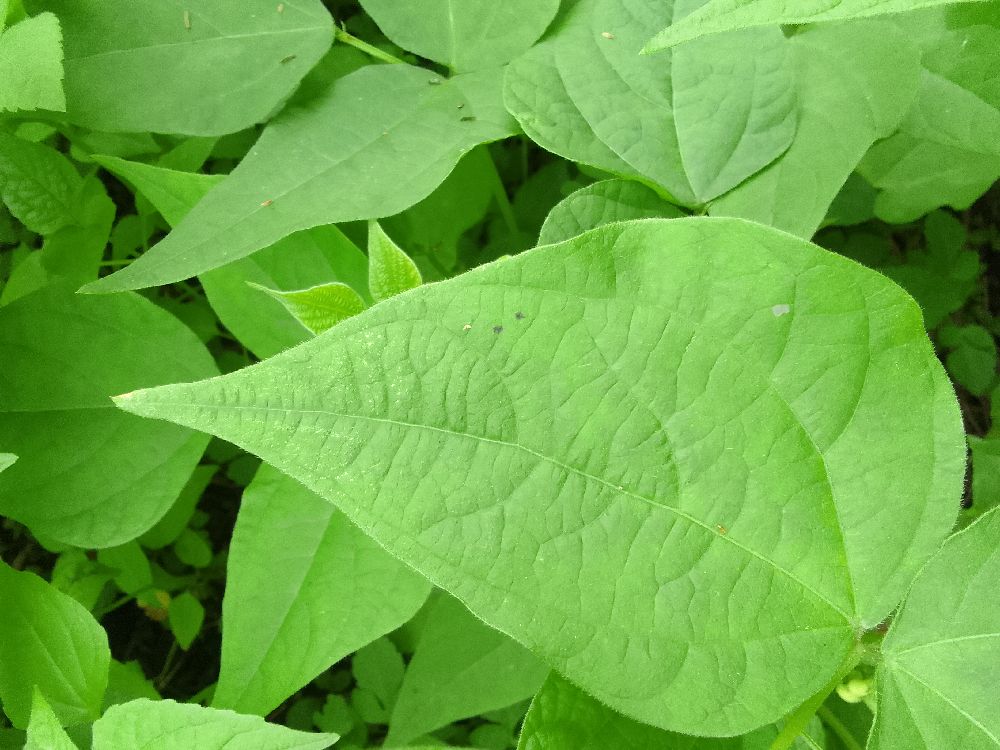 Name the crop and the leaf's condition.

common bean, healthy
